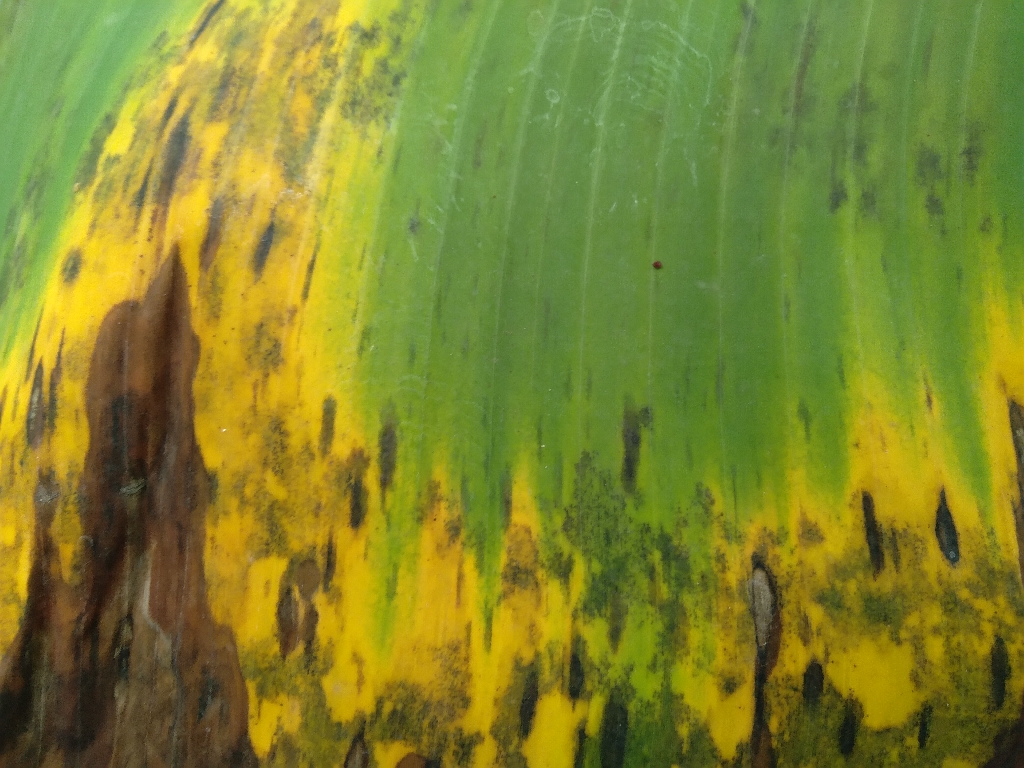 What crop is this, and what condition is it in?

banana, black sigatoka
